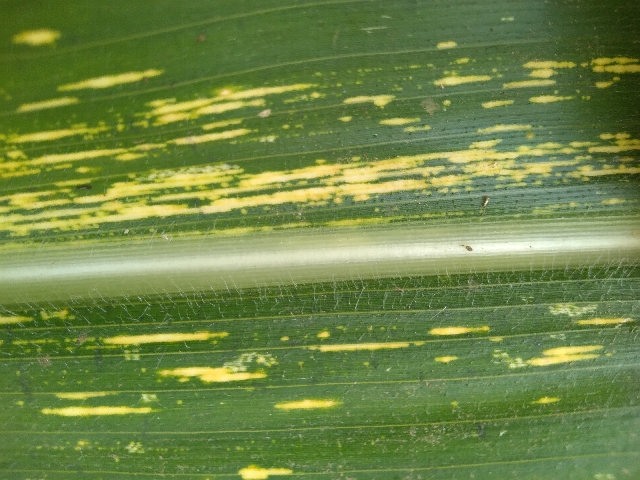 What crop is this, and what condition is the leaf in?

maize, maize streak virus
